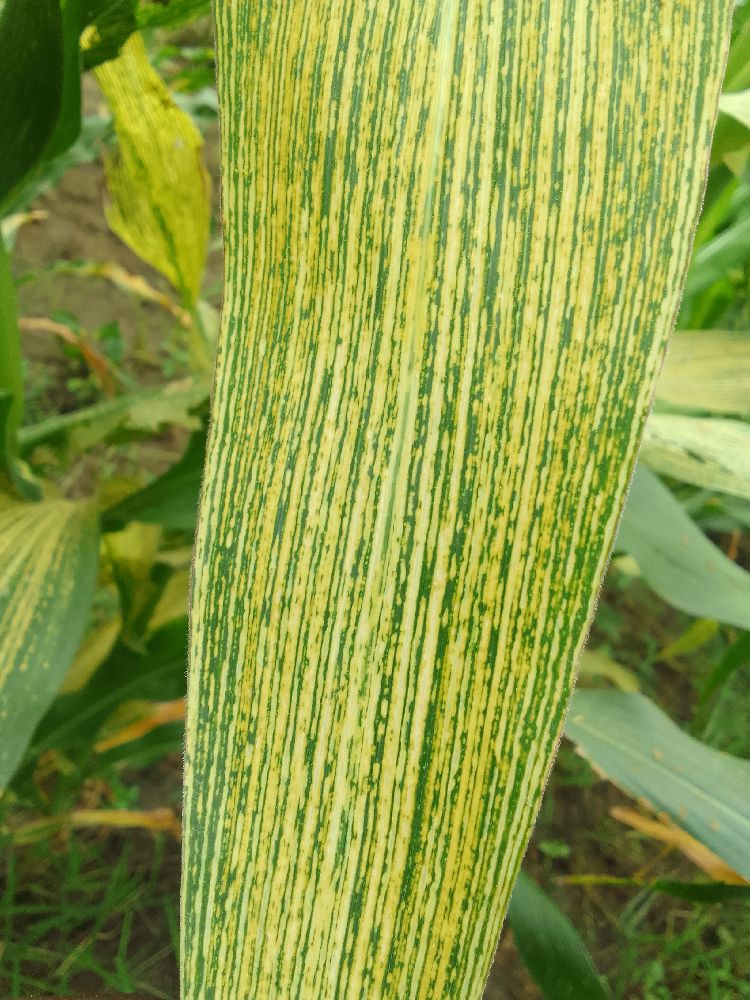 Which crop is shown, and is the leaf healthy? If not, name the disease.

maize, maize streak virus
